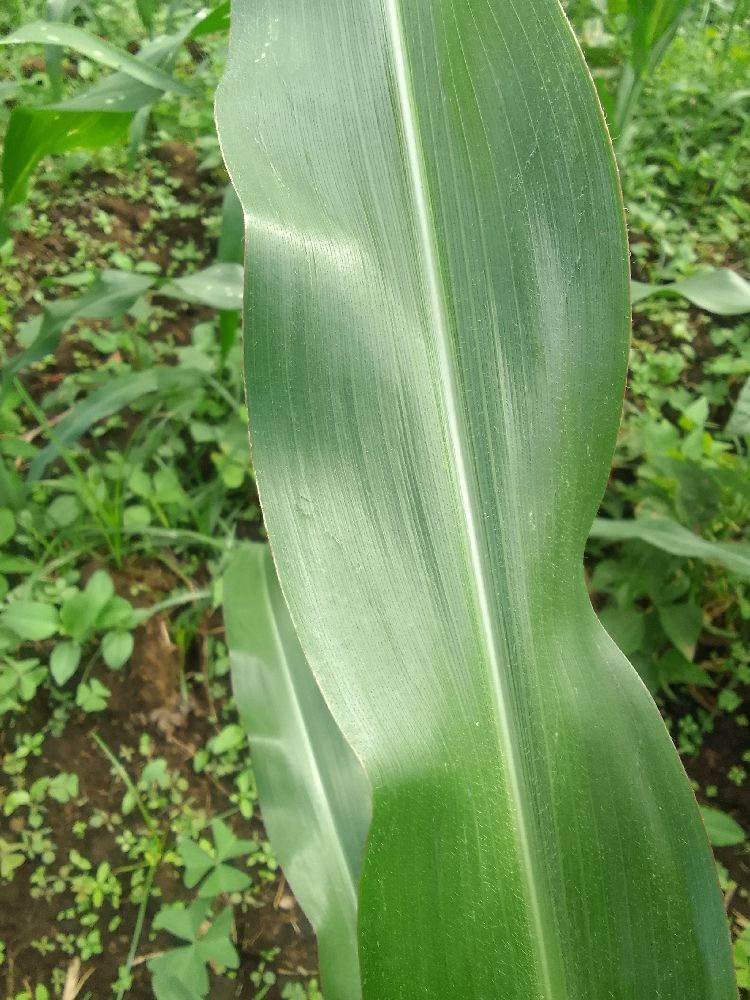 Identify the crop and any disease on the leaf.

maize, healthy
